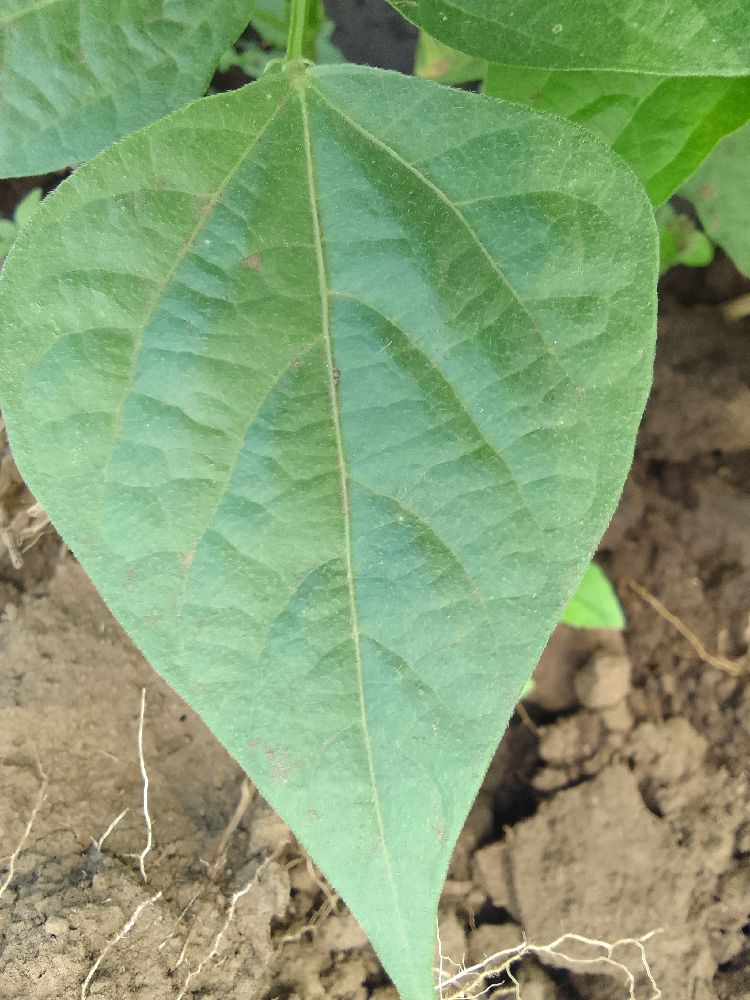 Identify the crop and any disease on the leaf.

common bean, healthy
